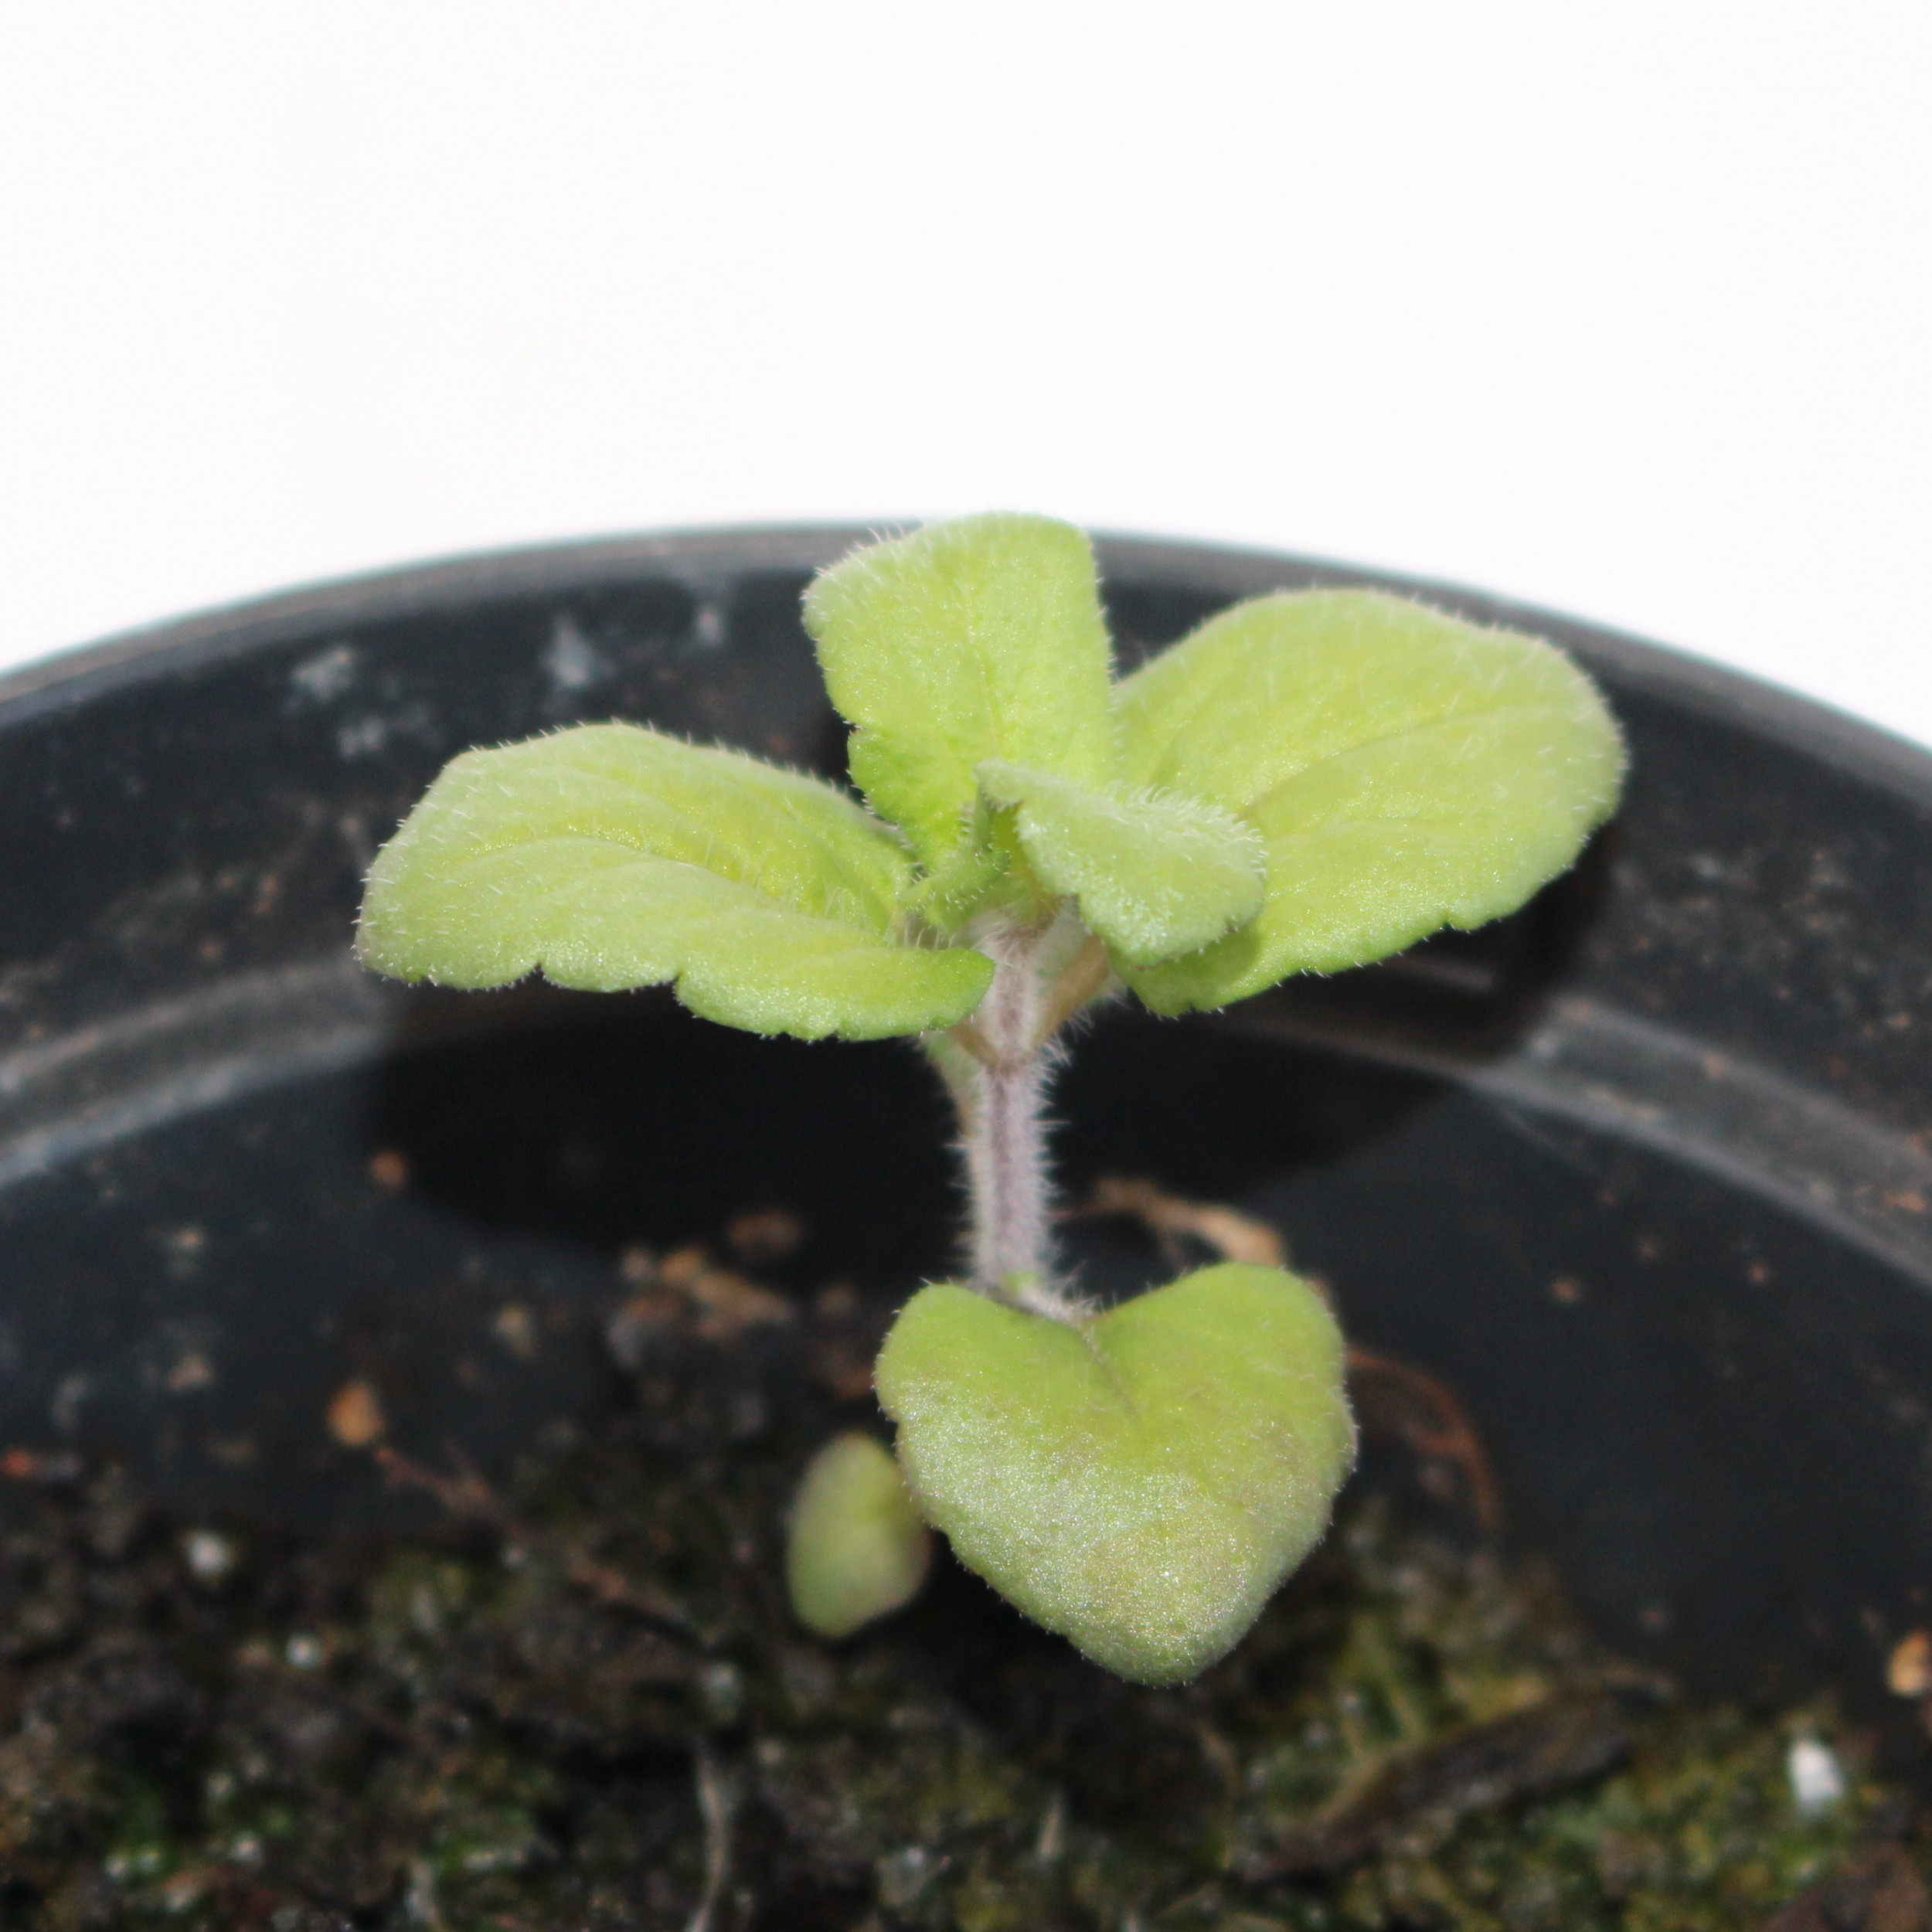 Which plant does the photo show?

Veronica persica
